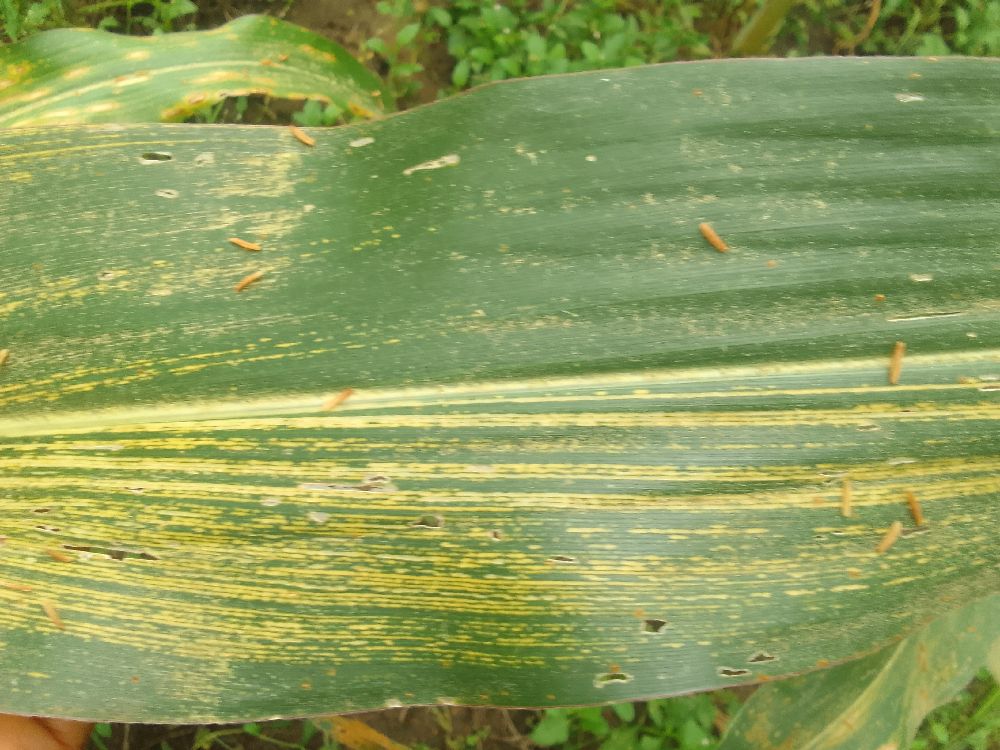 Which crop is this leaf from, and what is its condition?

maize, maize streak virus
